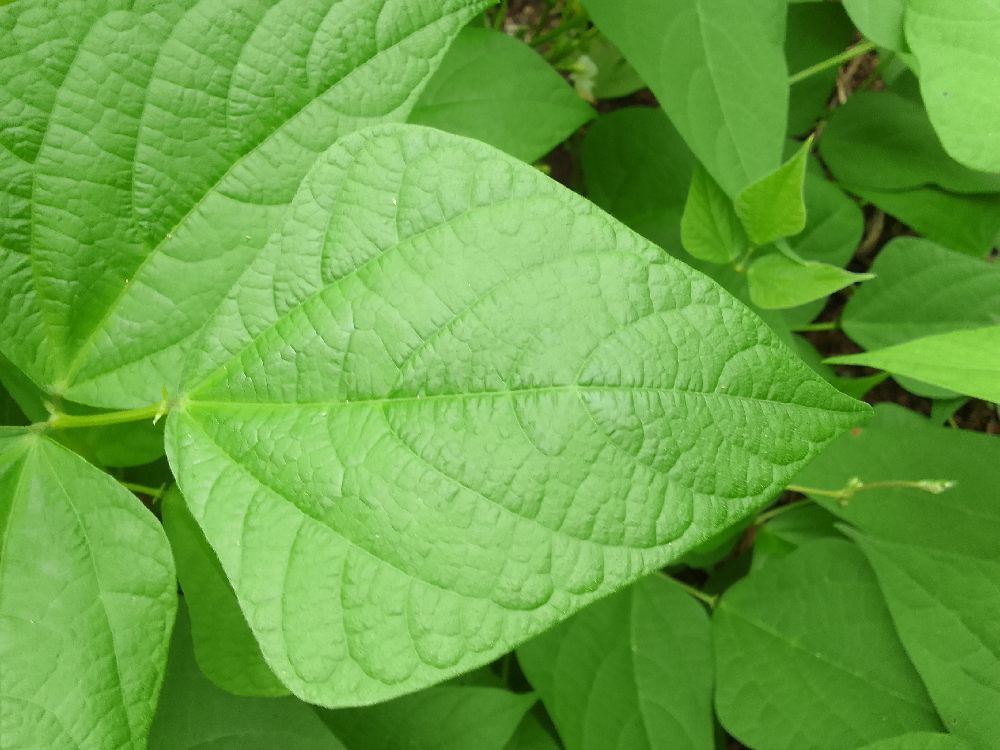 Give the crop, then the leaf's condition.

common bean, healthy
